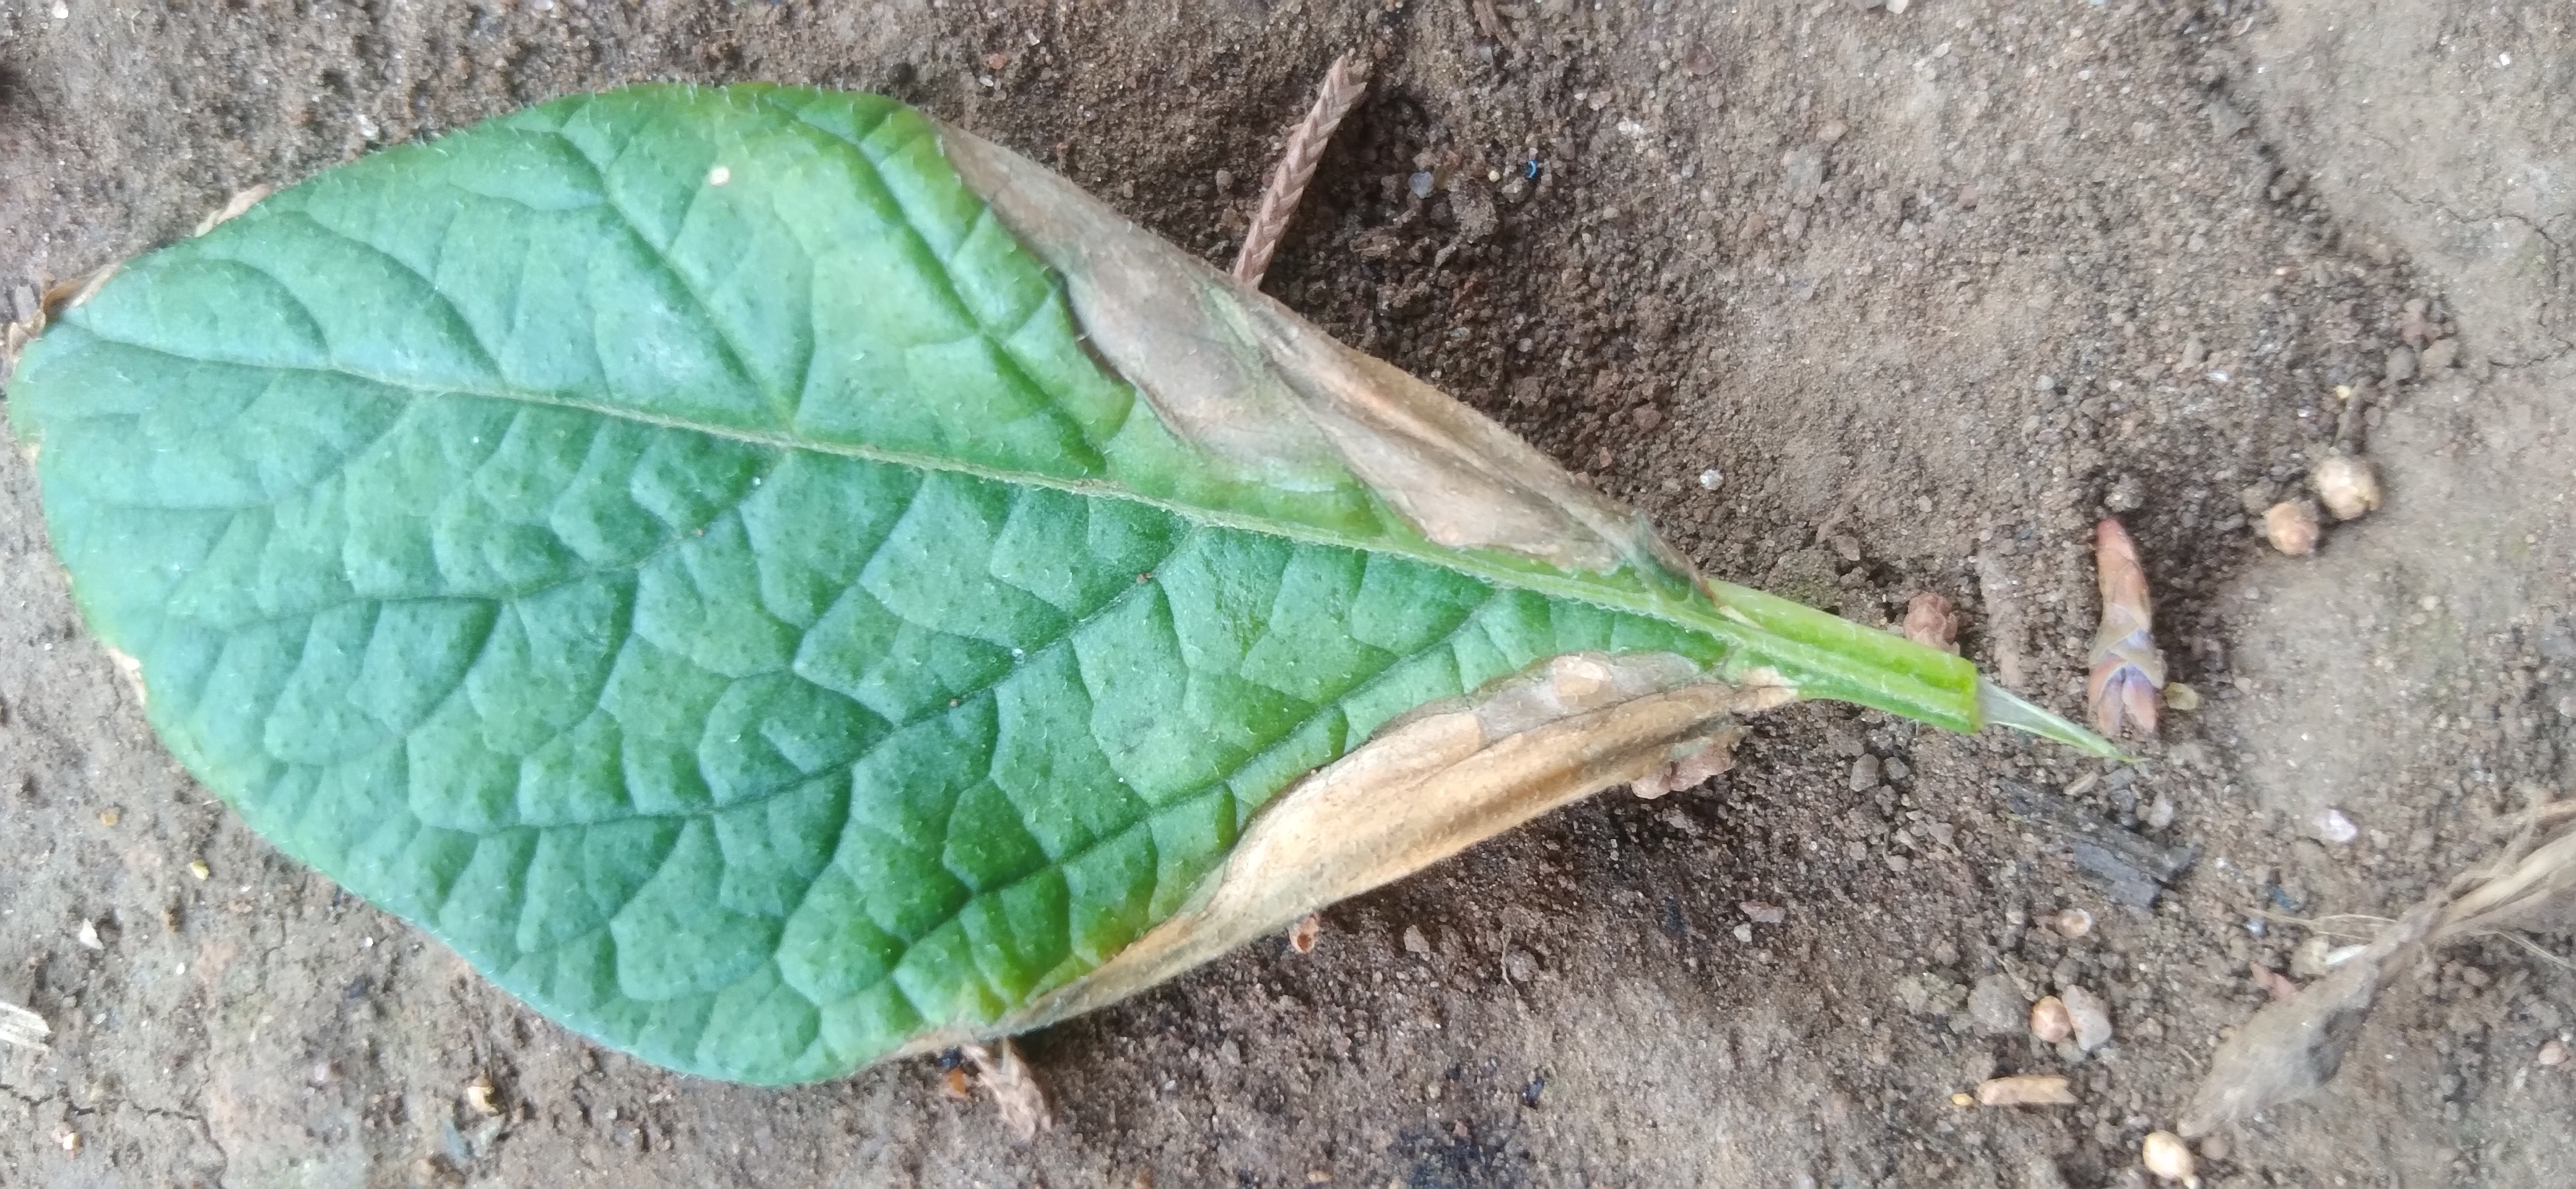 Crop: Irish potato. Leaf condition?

early blight
